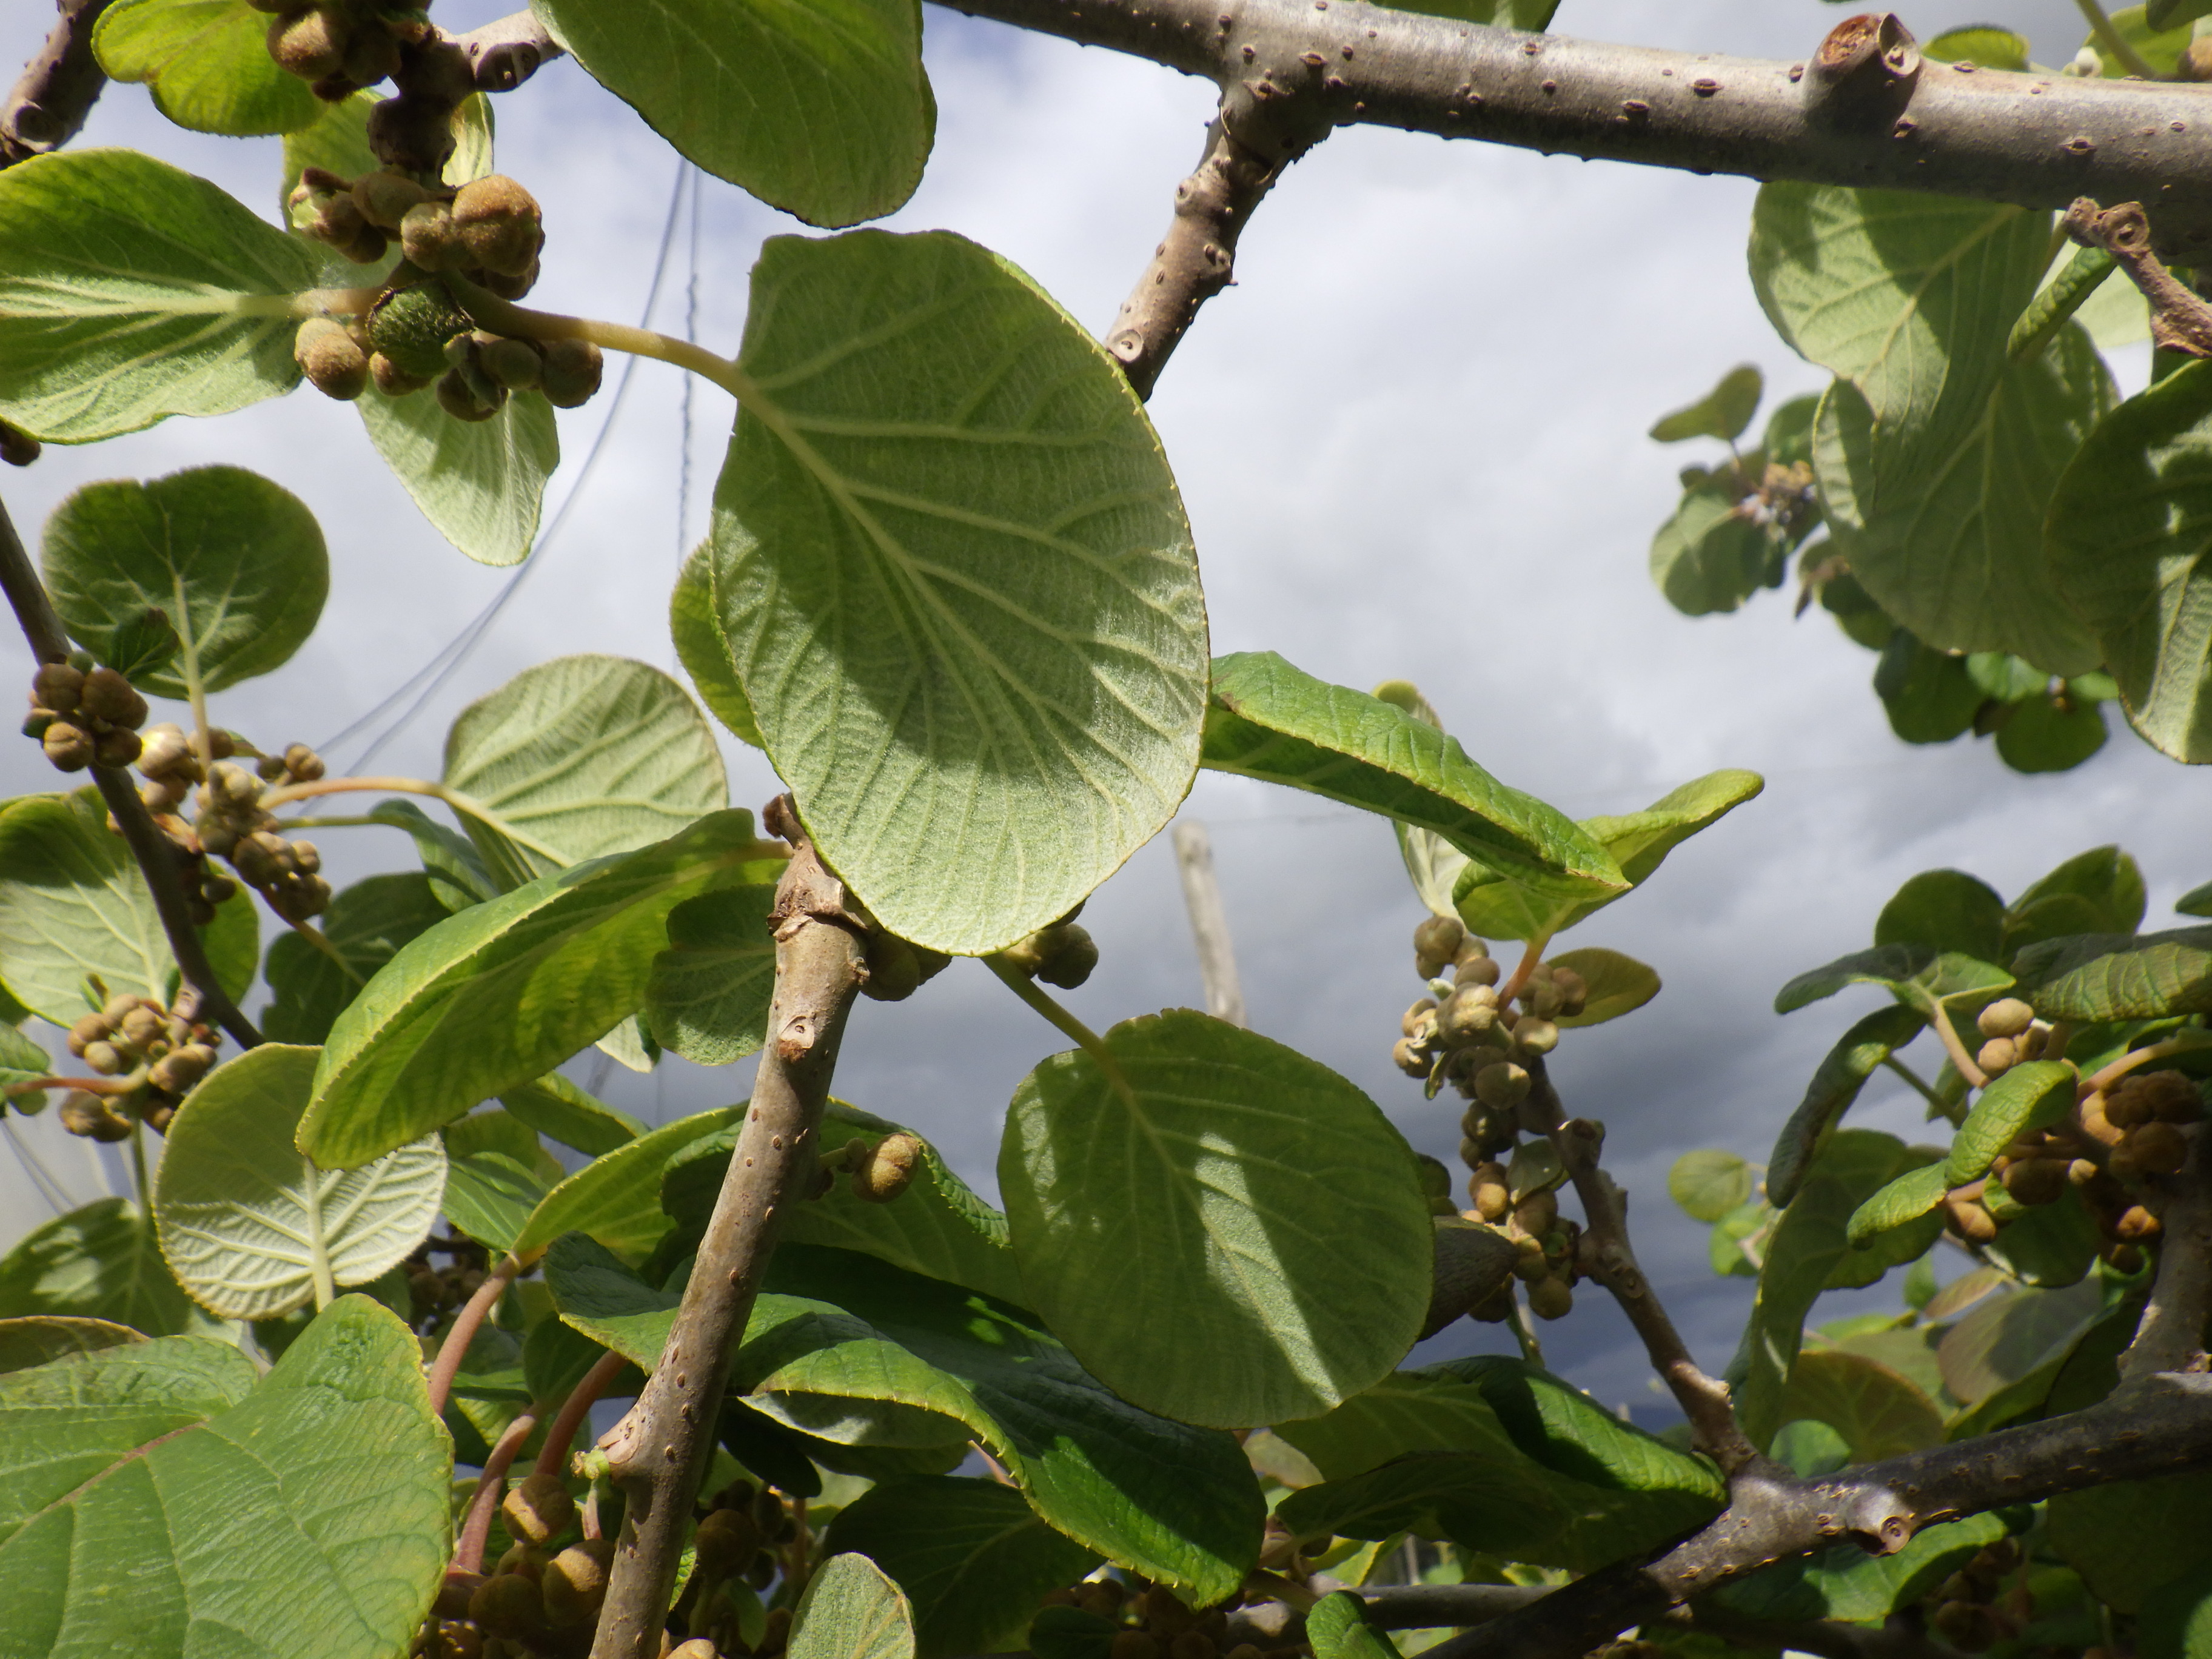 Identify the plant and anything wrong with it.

kiwi, healthy
